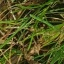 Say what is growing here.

grass
